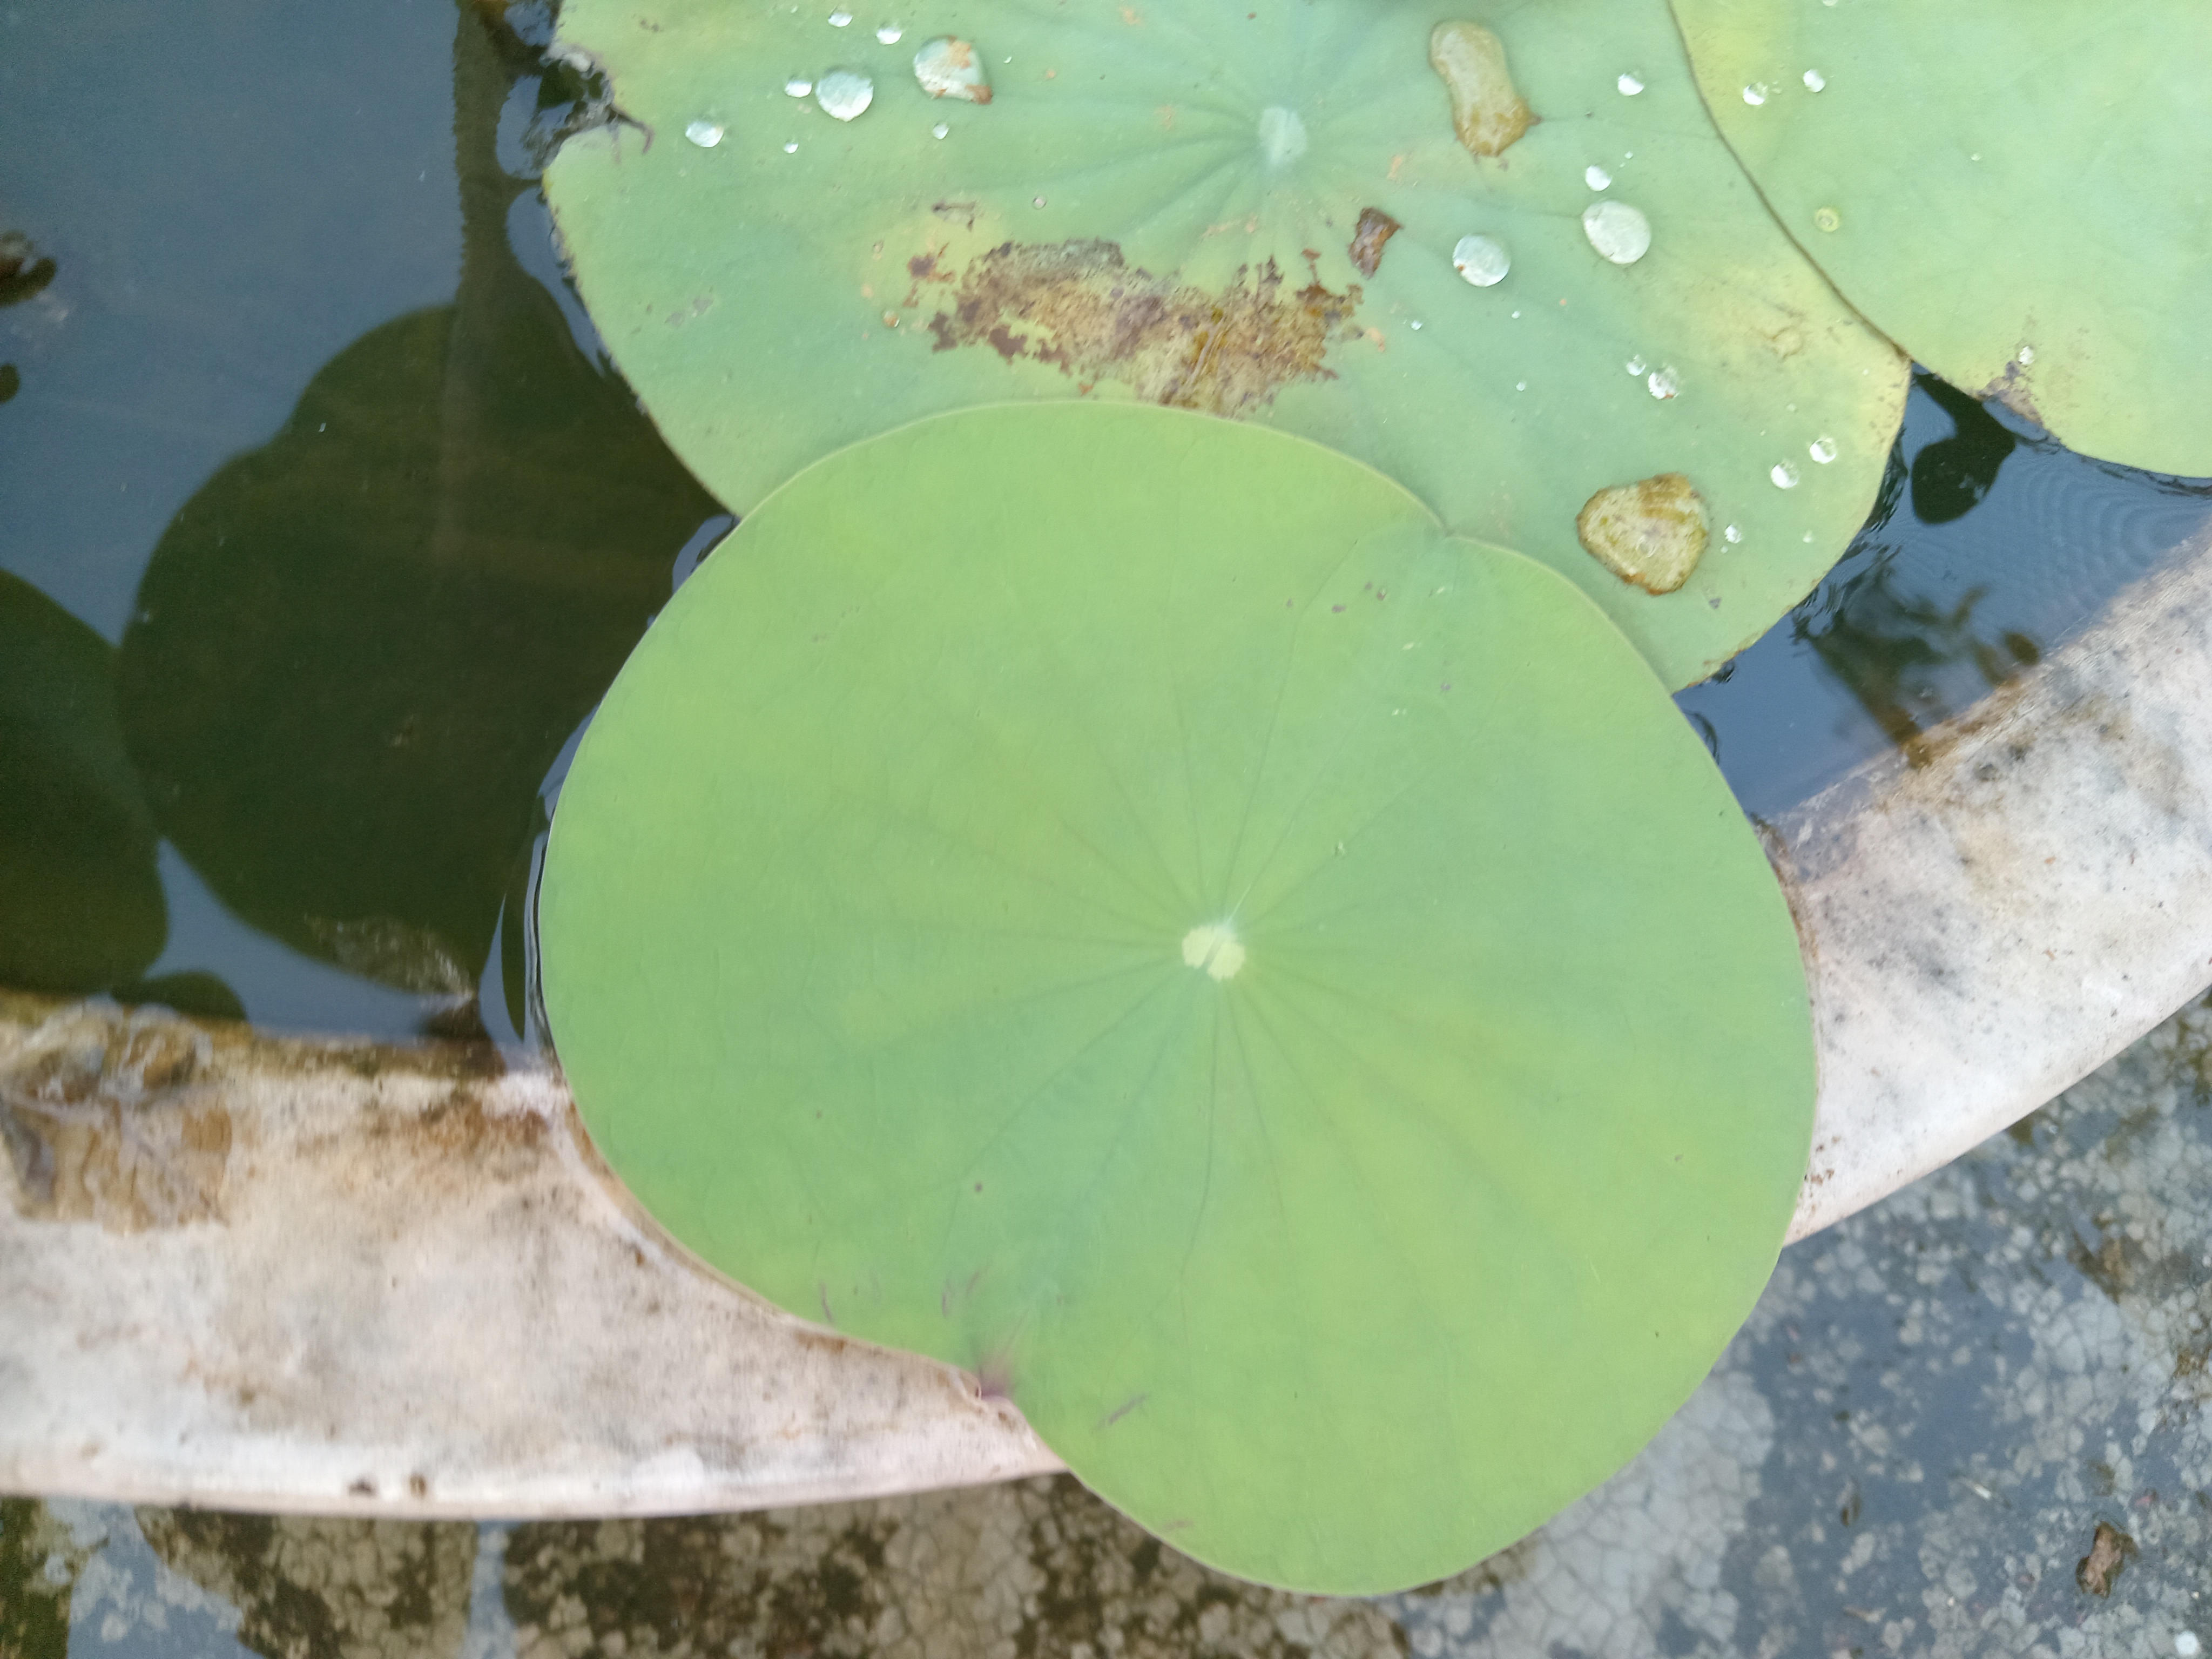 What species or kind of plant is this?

lotus
